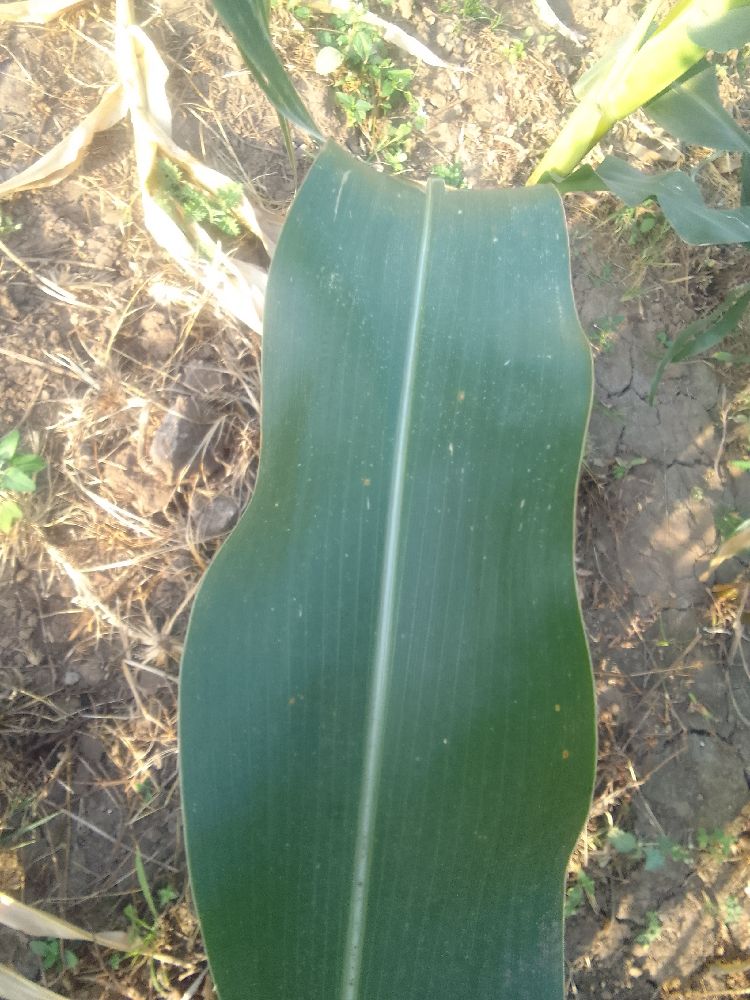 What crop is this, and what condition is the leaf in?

maize, healthy
